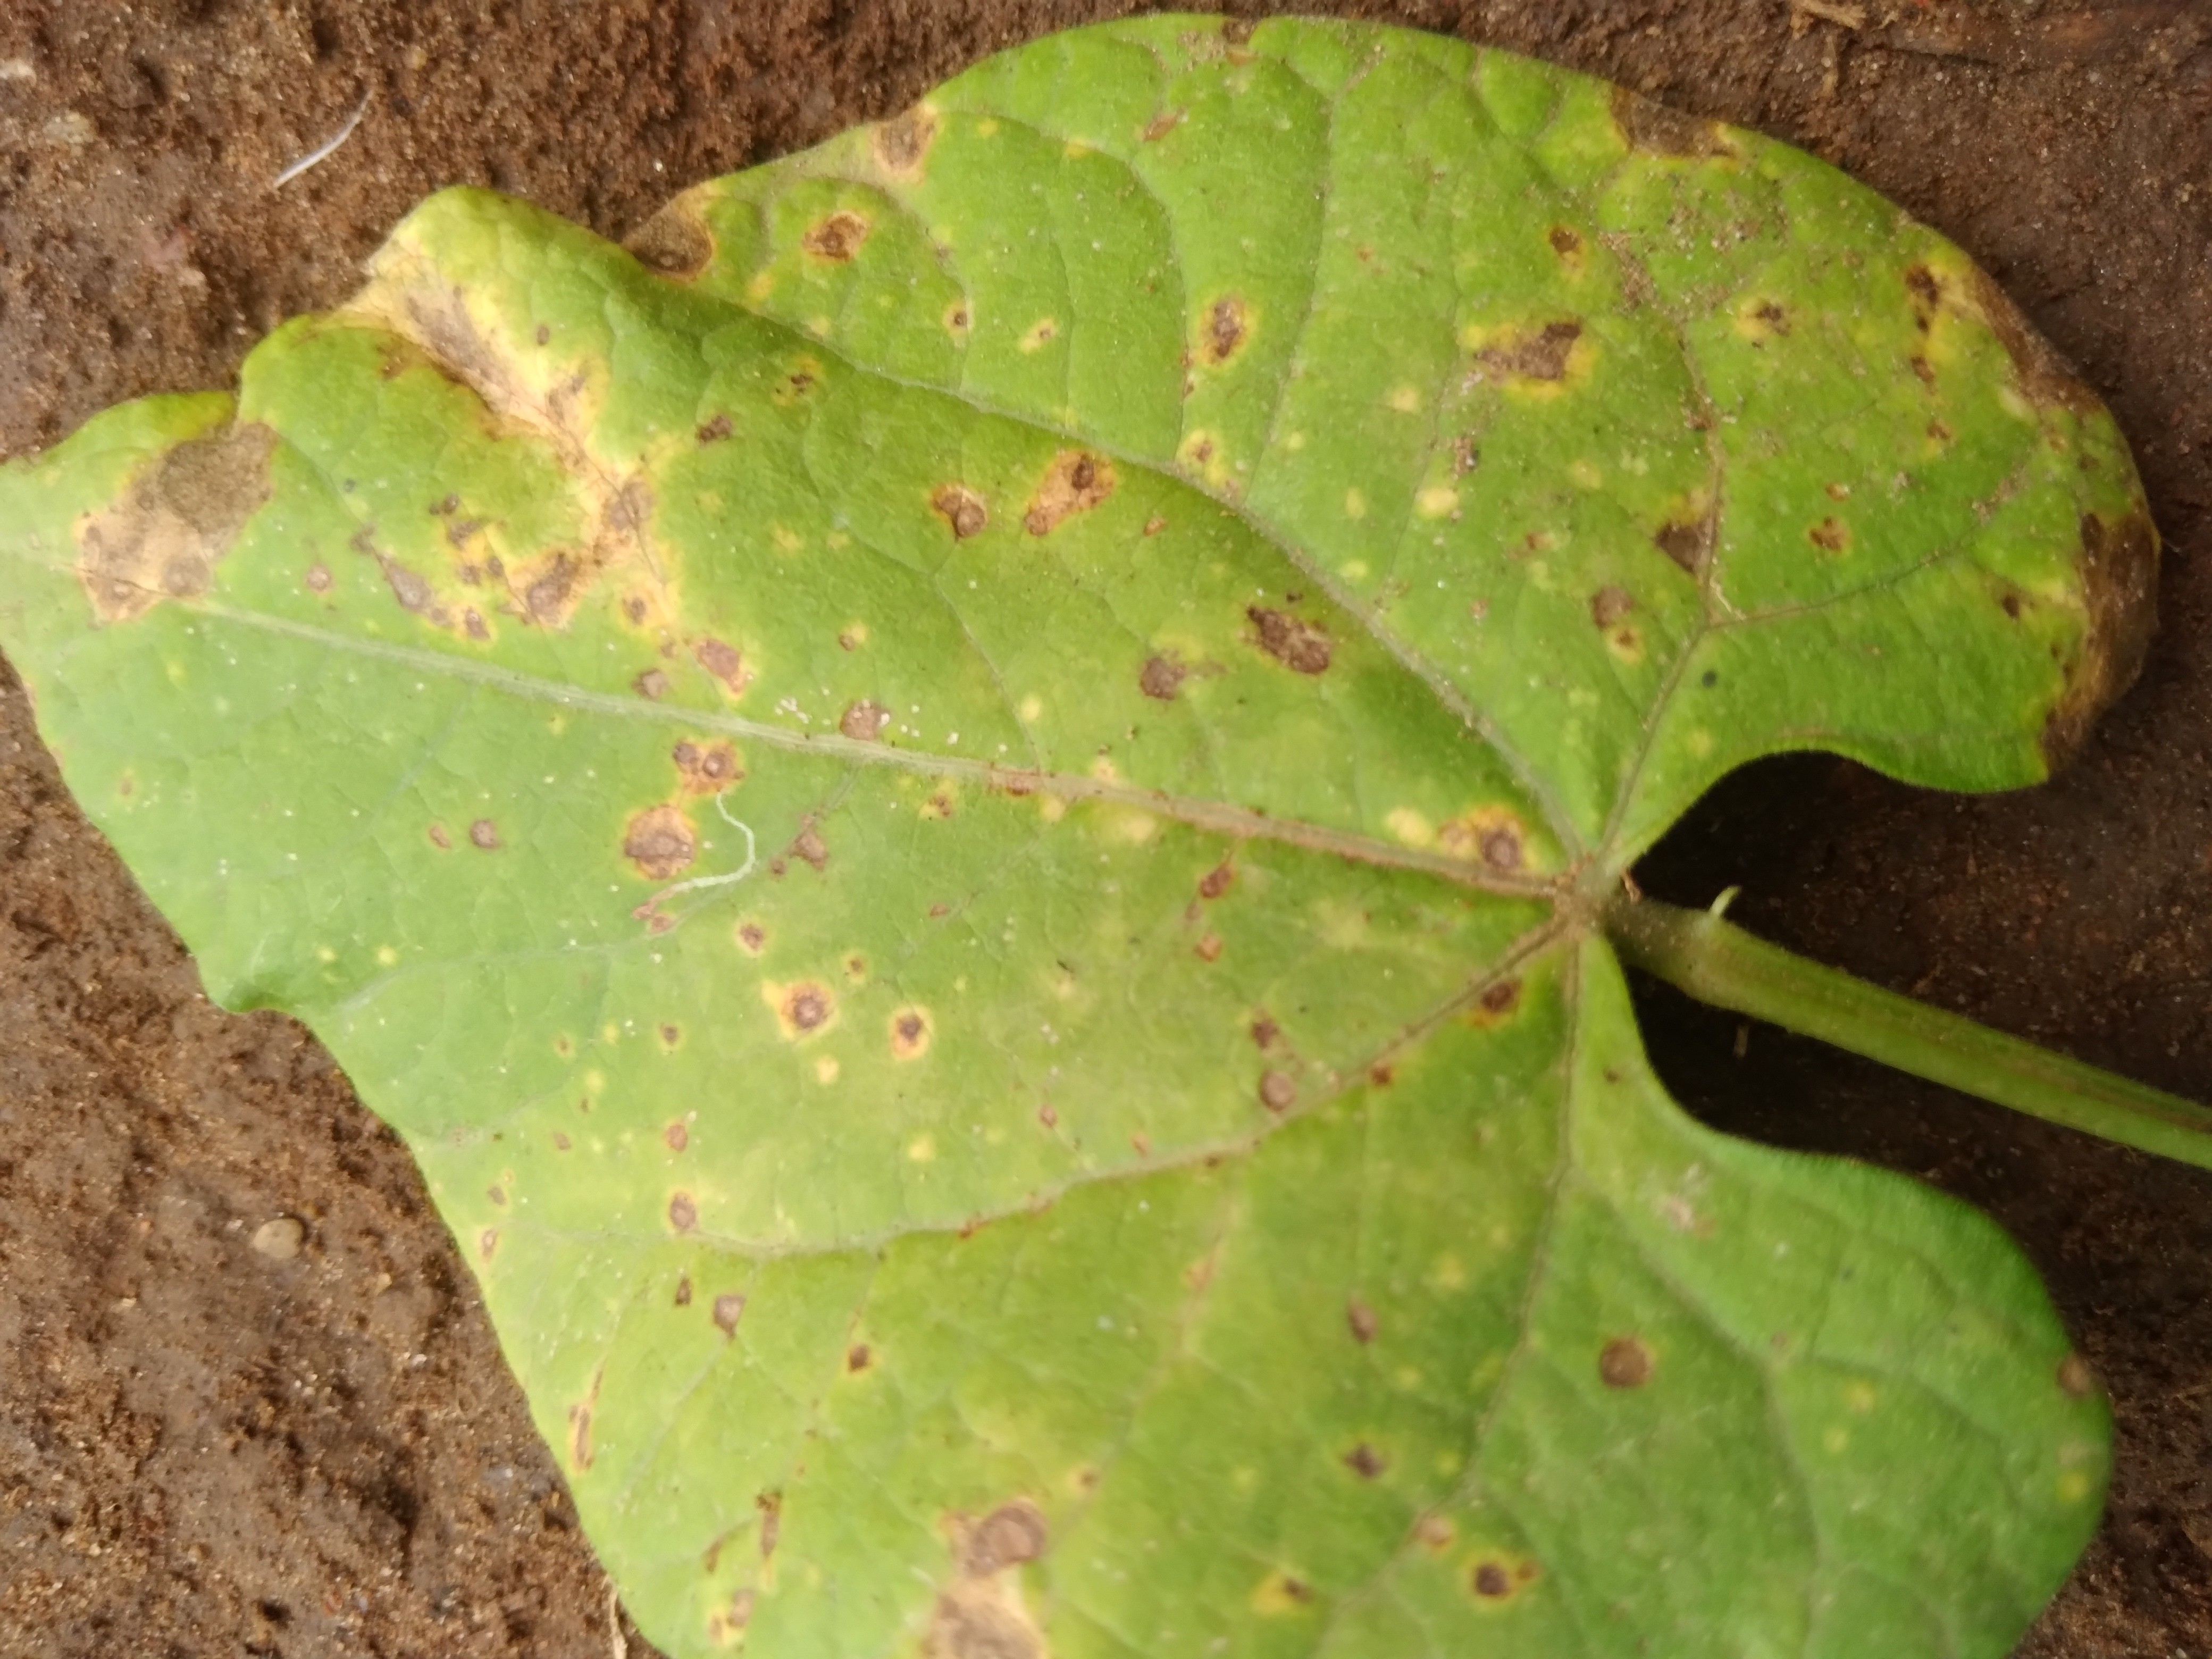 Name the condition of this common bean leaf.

rust
